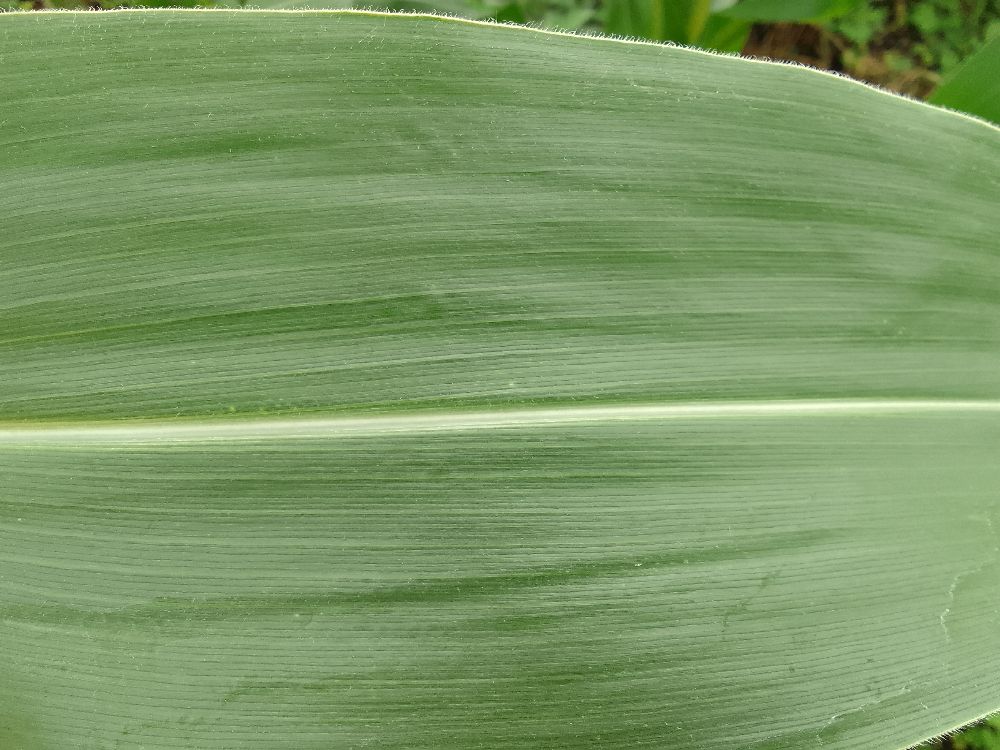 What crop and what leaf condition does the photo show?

maize, healthy
